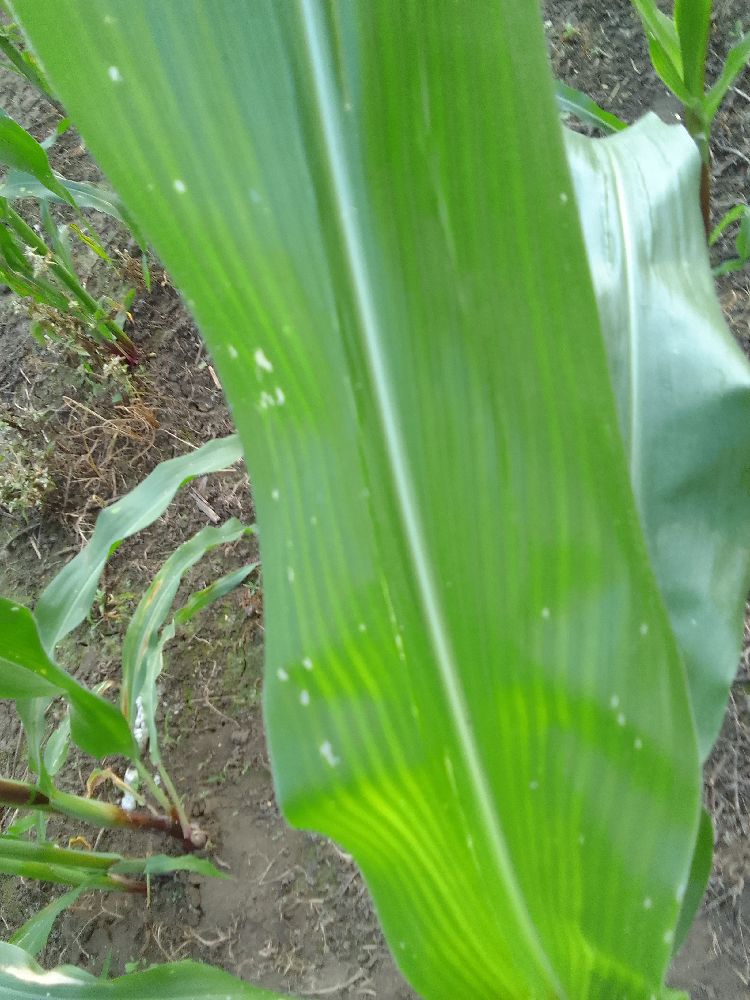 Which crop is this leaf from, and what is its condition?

maize, healthy
